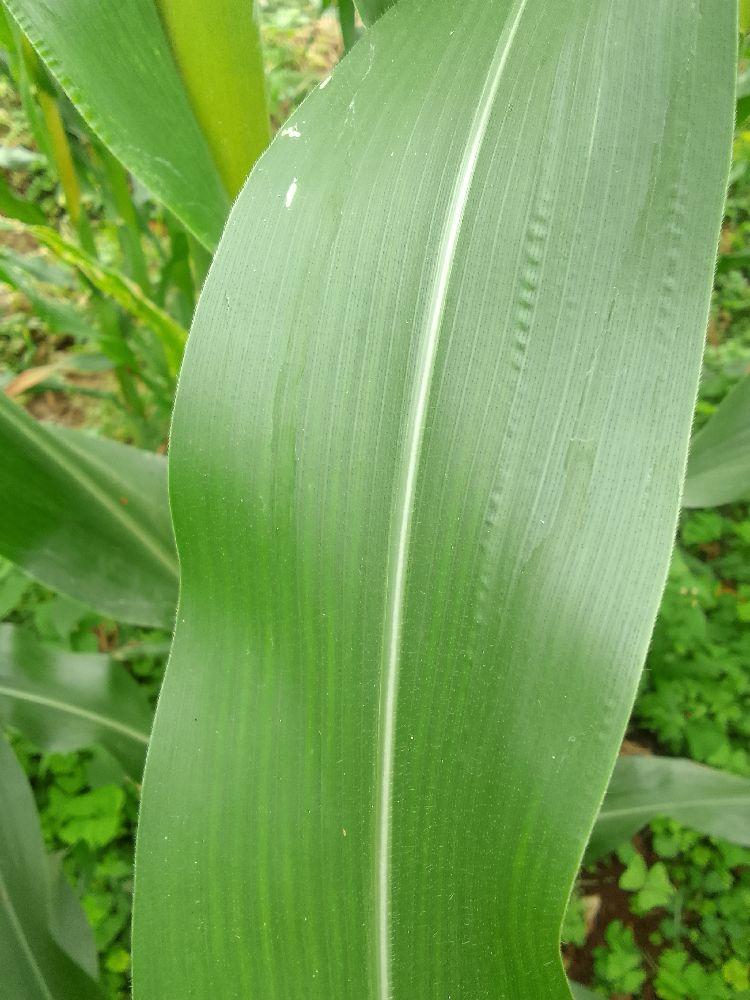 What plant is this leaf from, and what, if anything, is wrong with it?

maize, healthy
